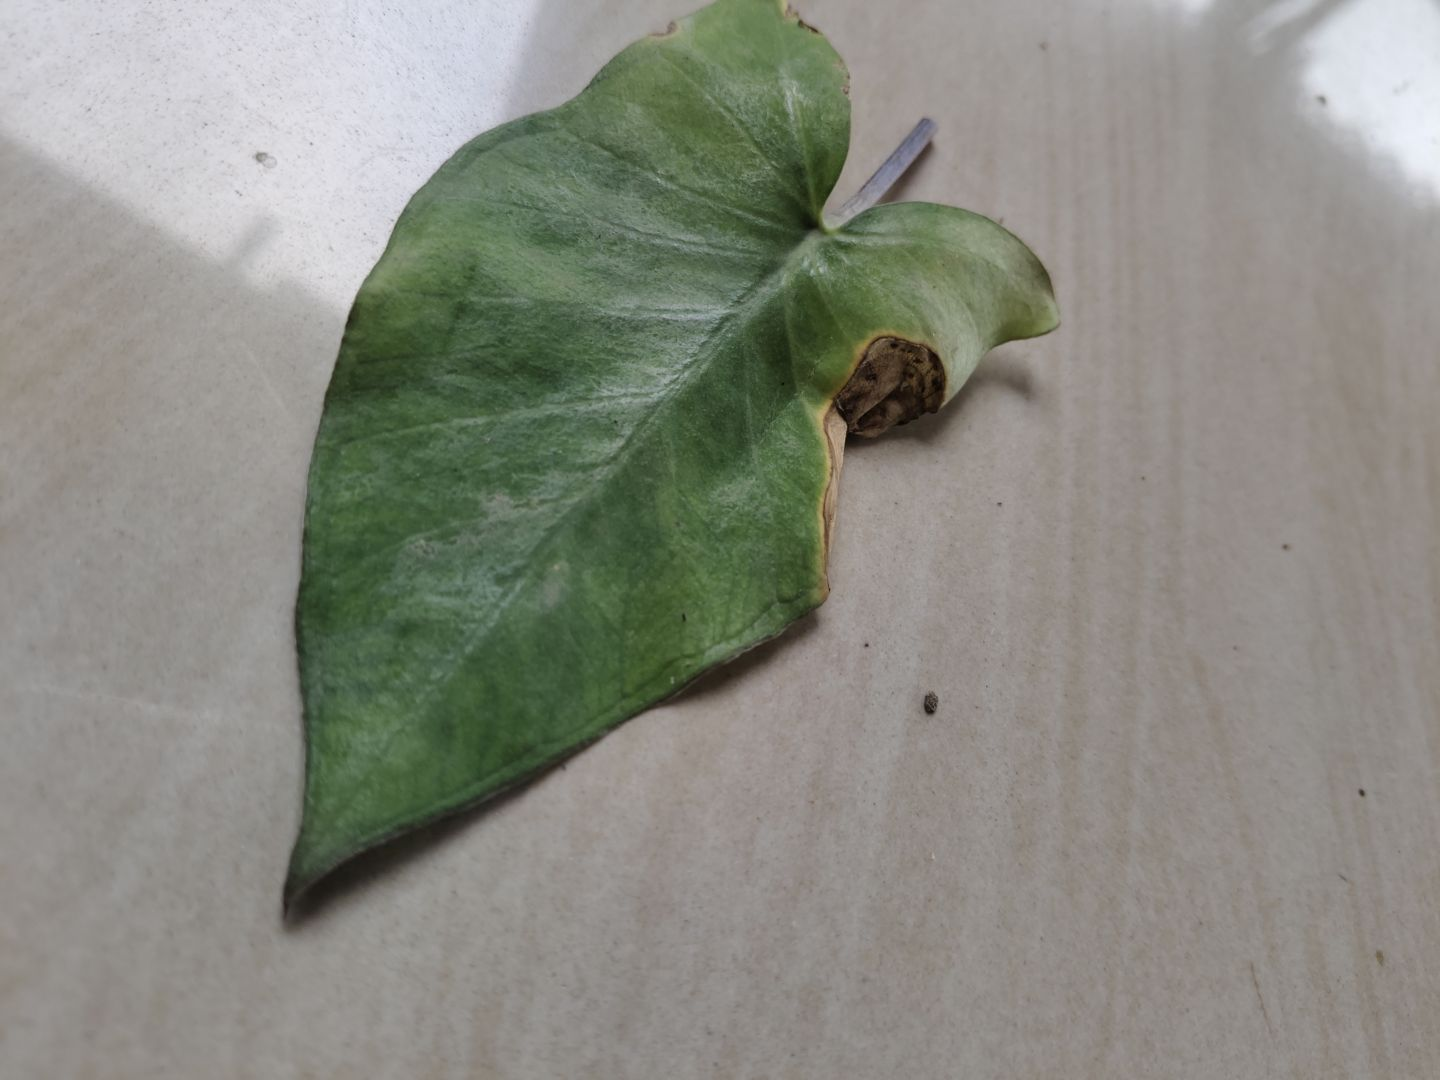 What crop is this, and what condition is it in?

taro, leaf blight
